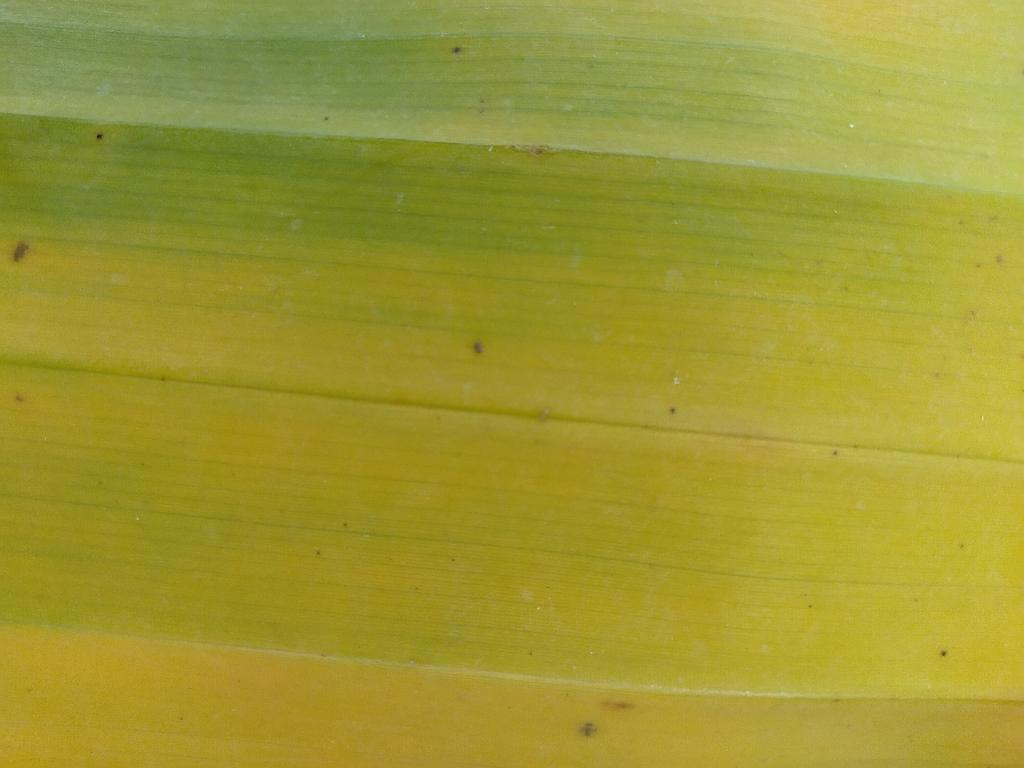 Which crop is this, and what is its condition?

banana, fusarium wilt race 1
